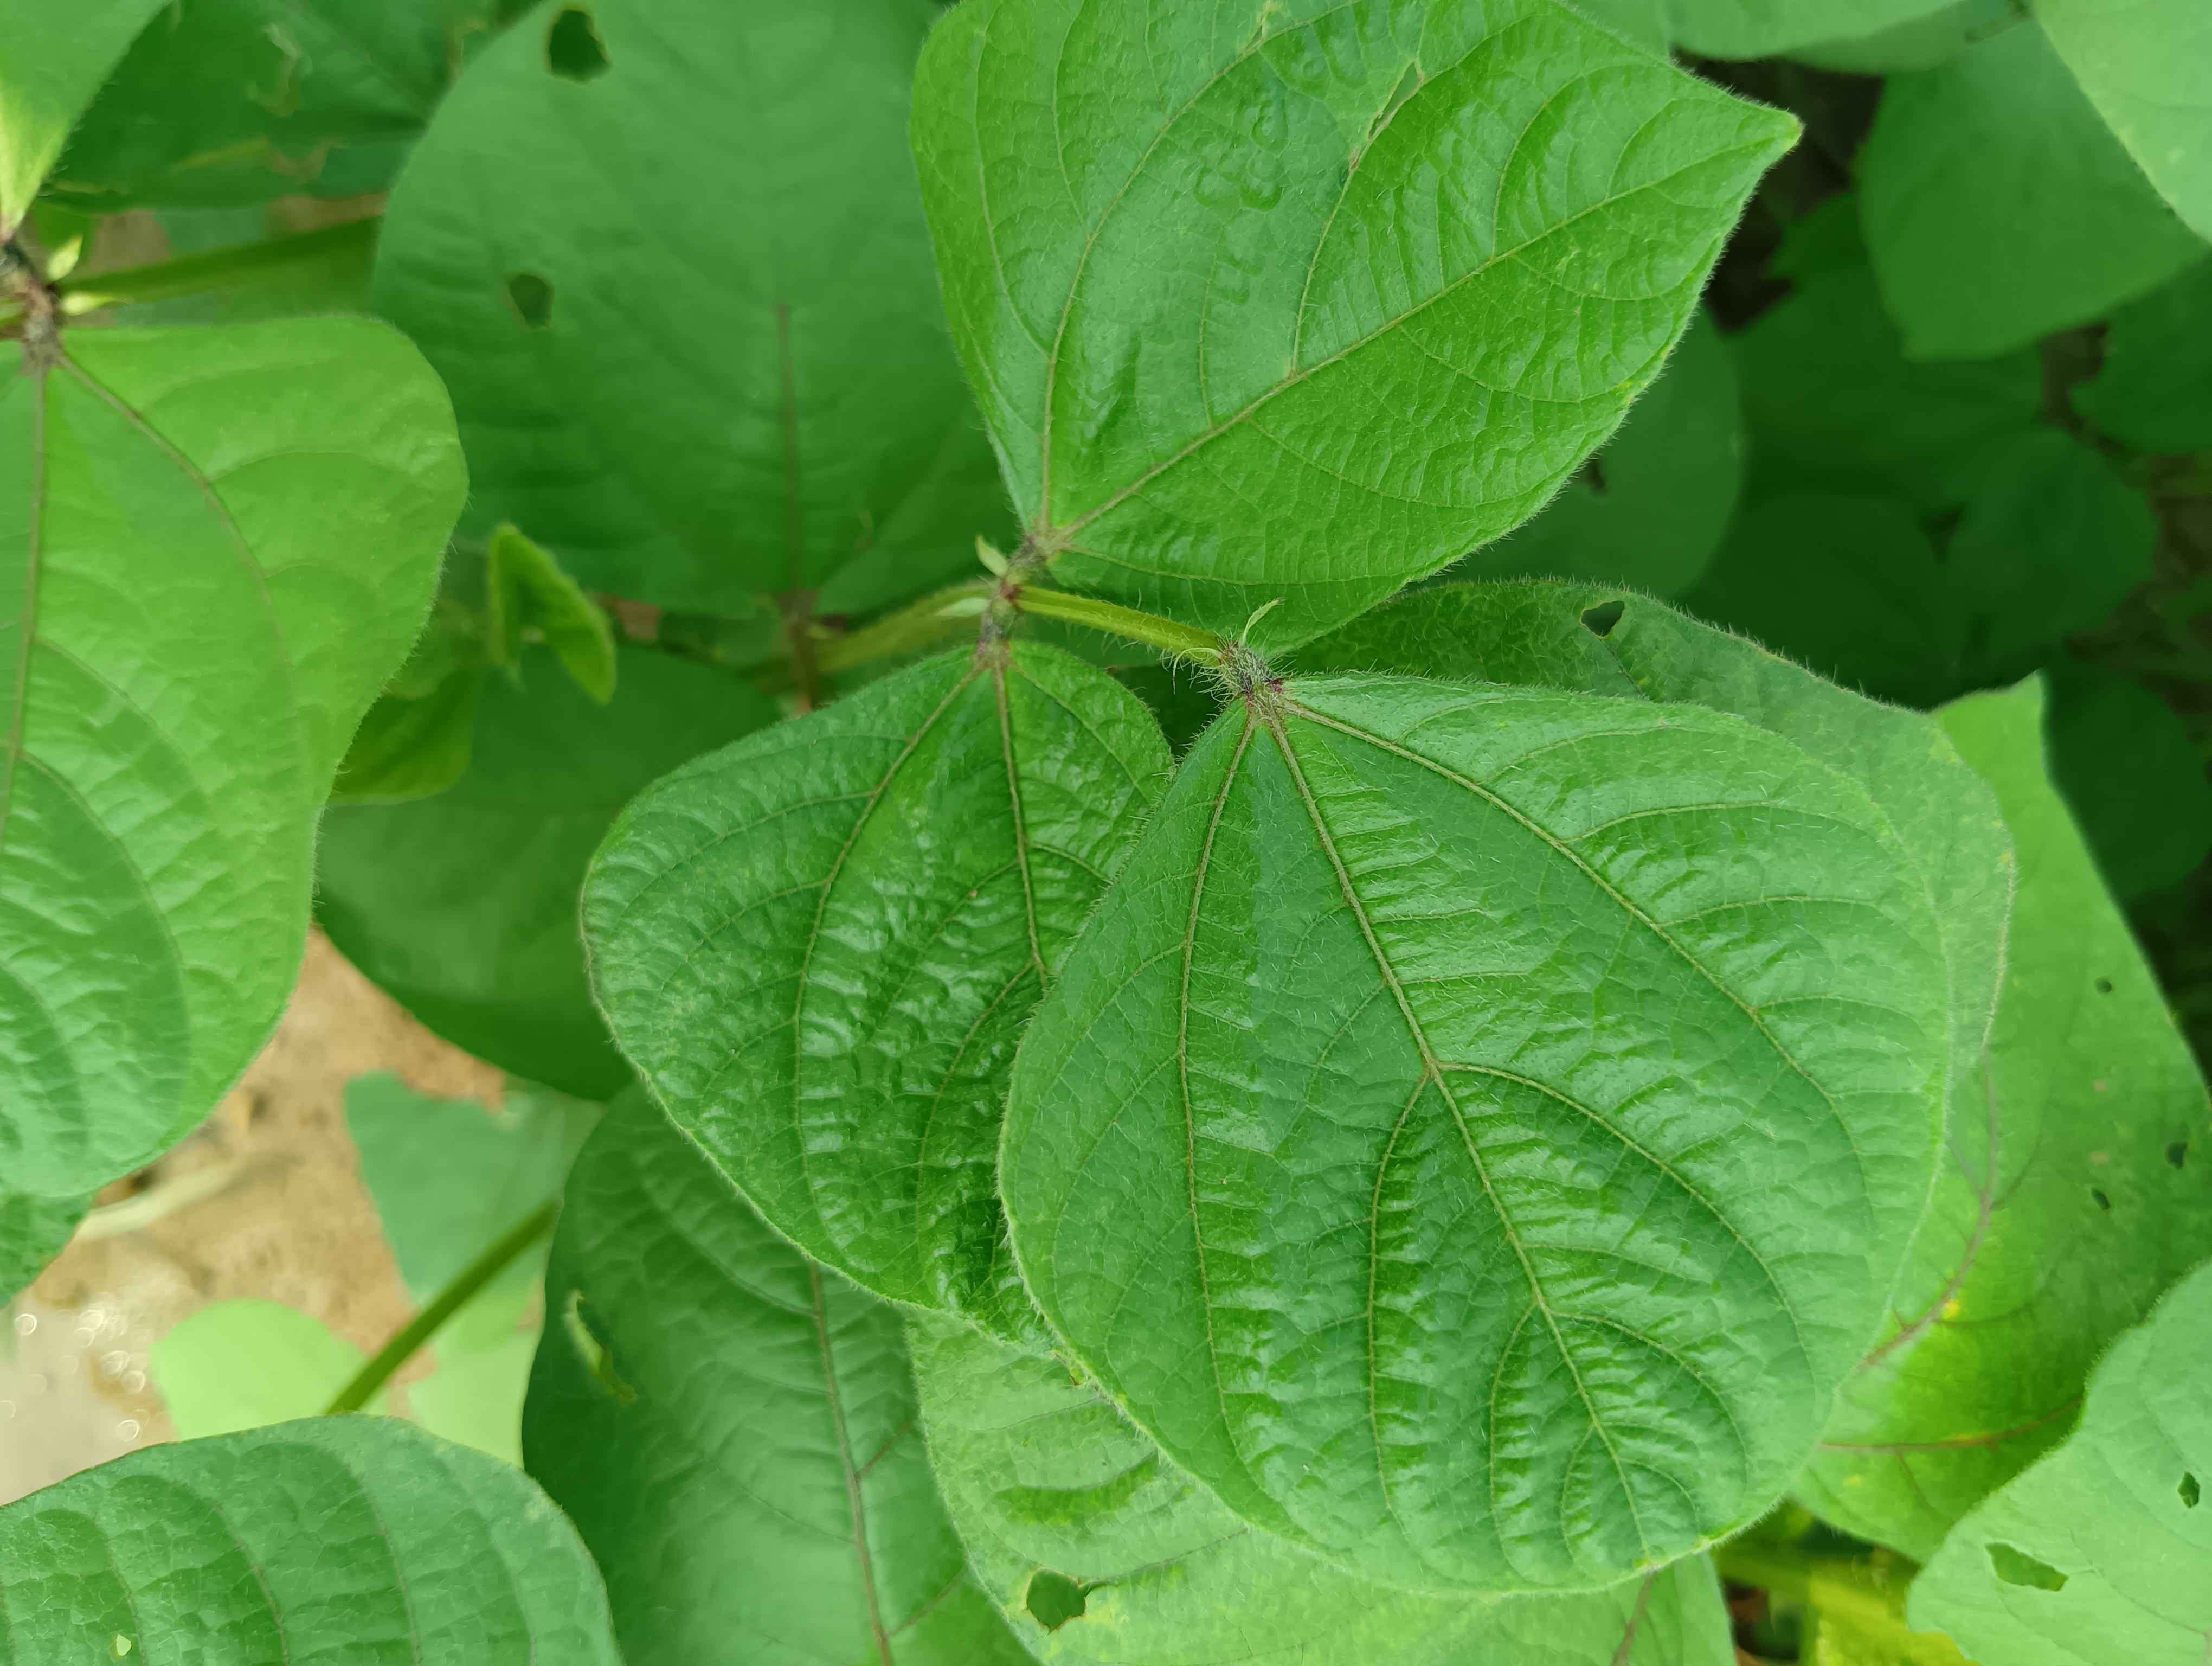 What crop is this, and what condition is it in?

mungbean, healthy
